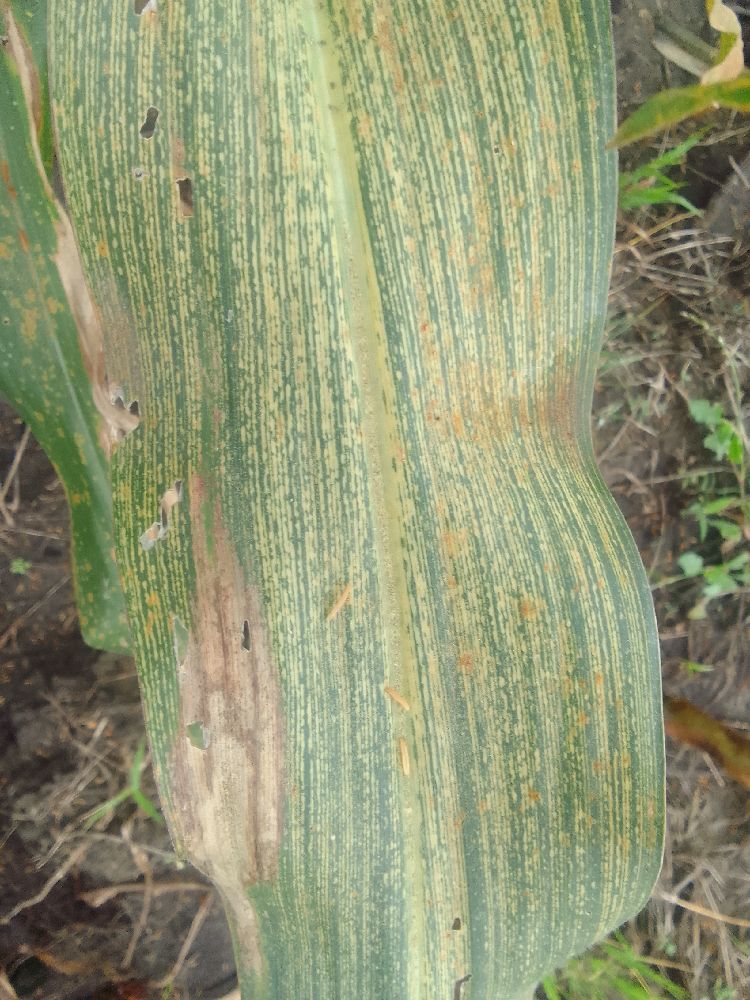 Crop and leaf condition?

maize, maize streak virus
